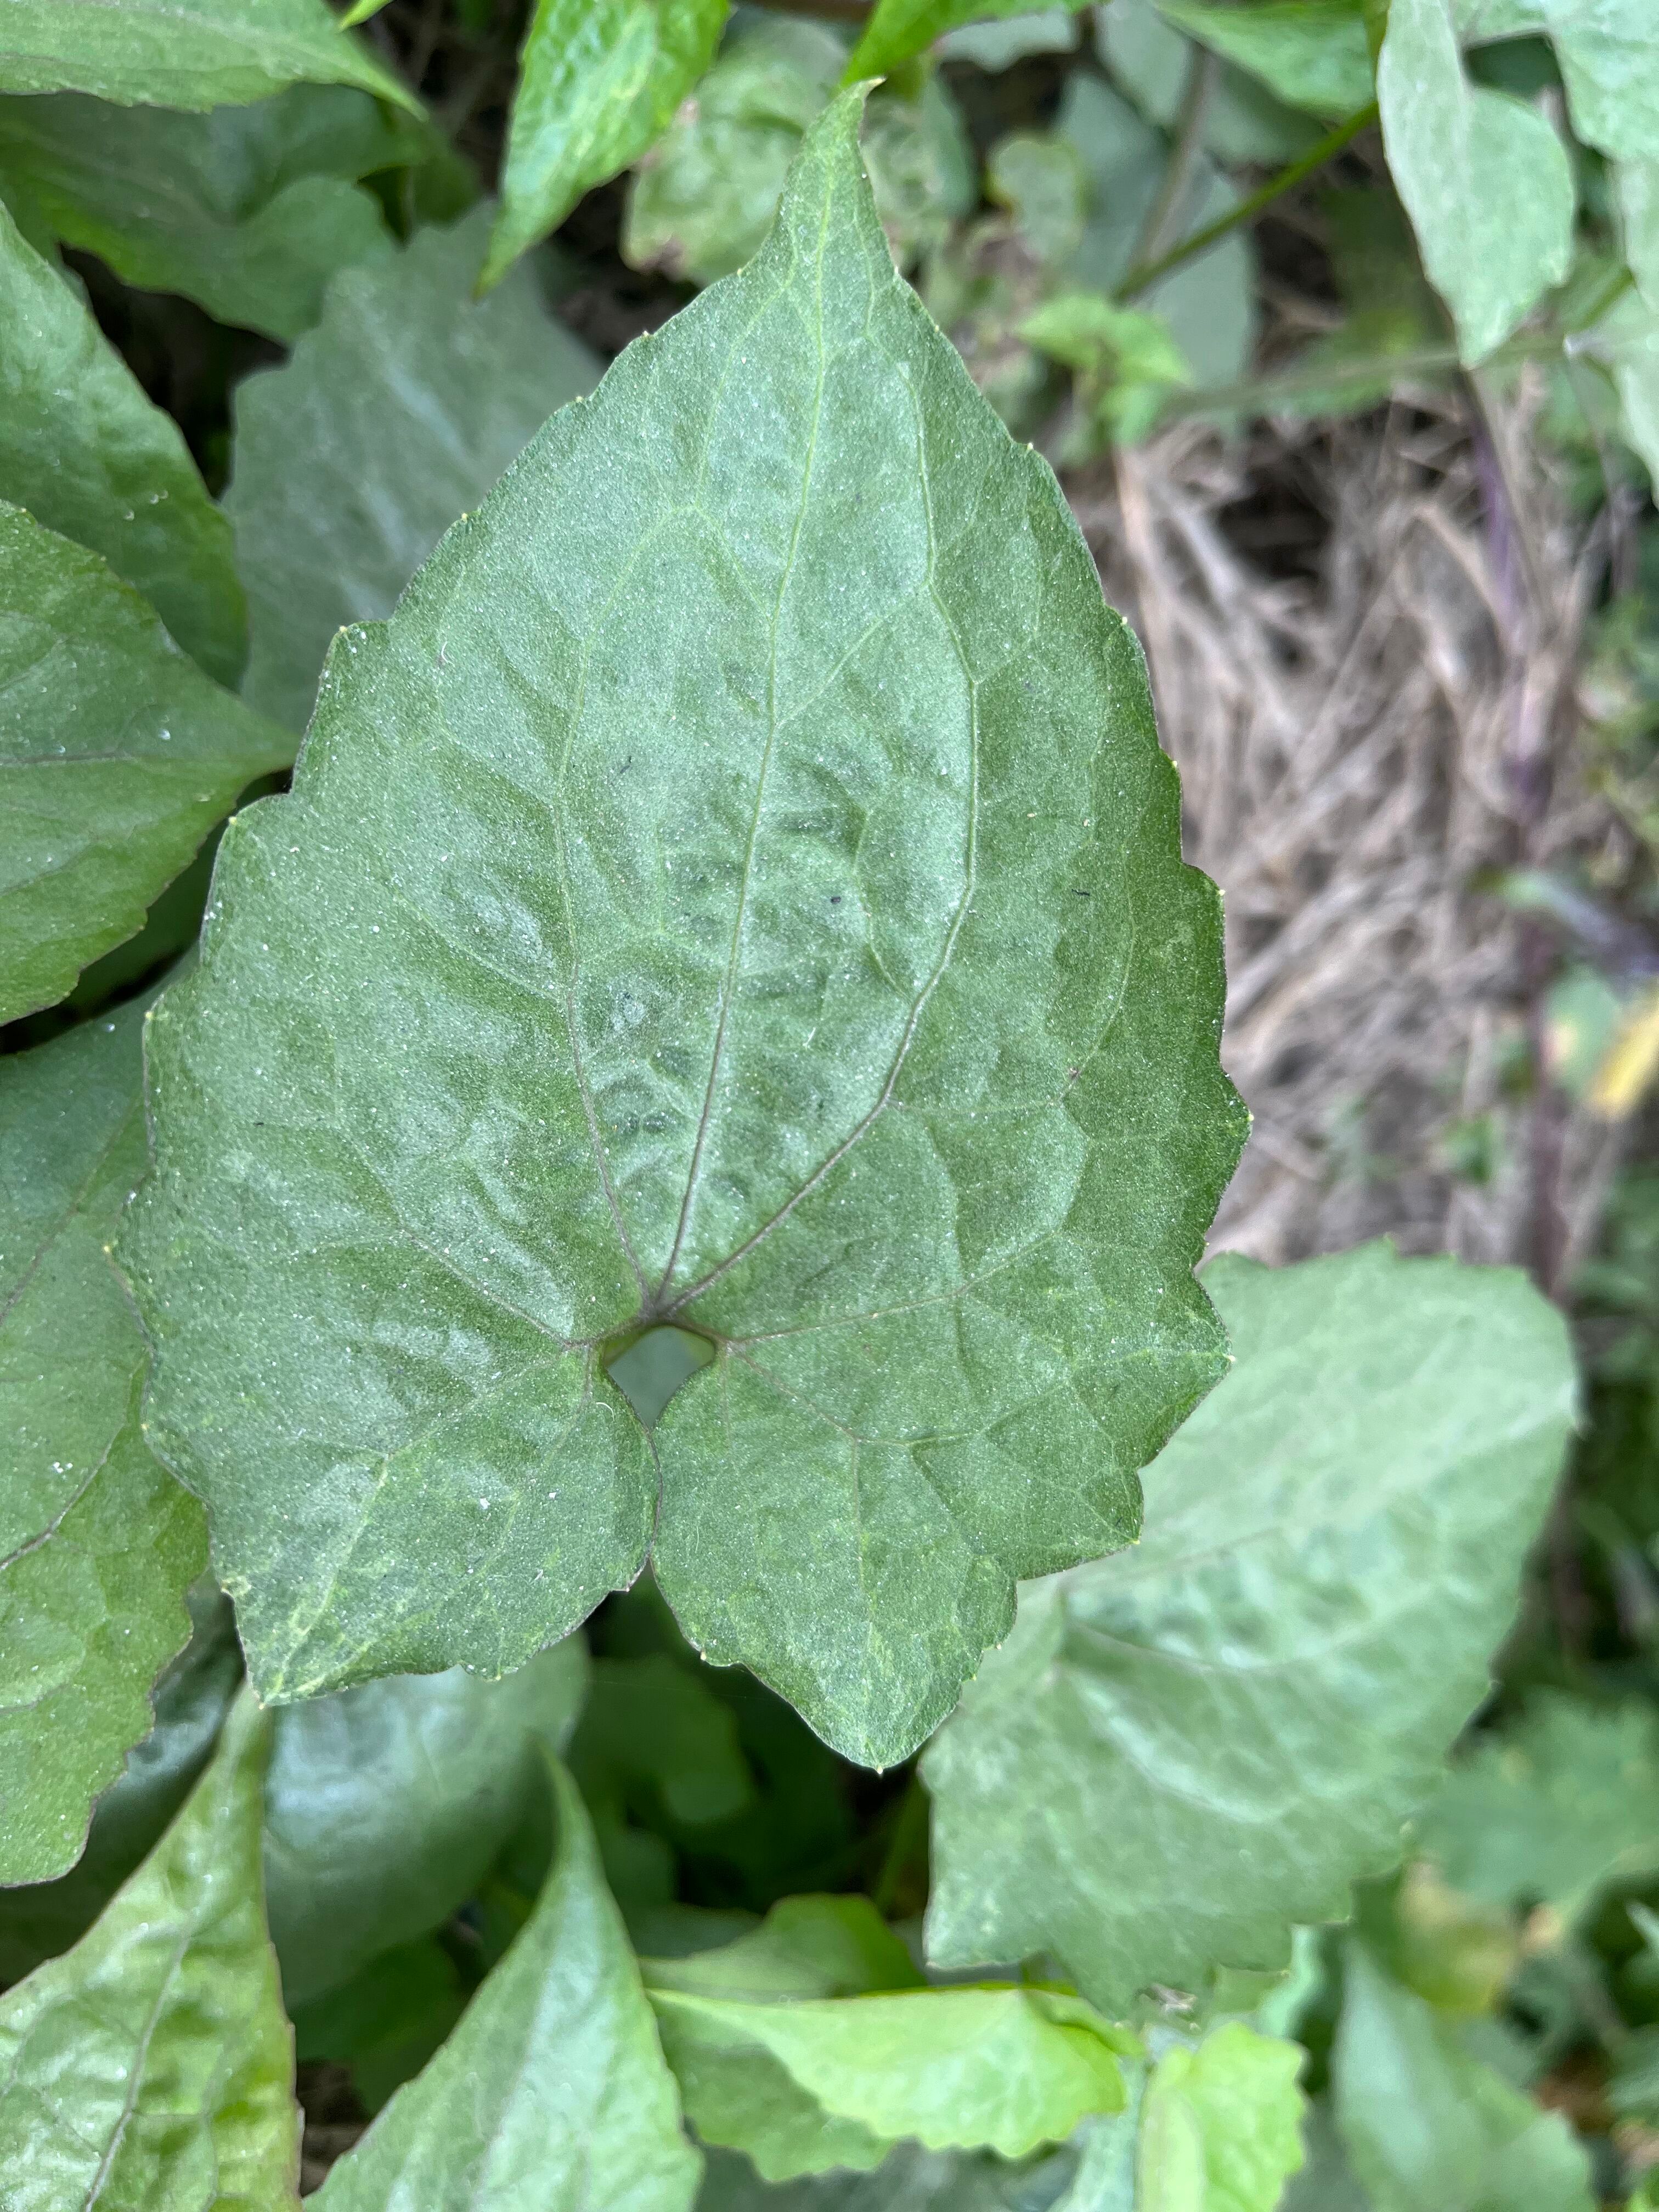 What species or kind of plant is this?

bitter vine
